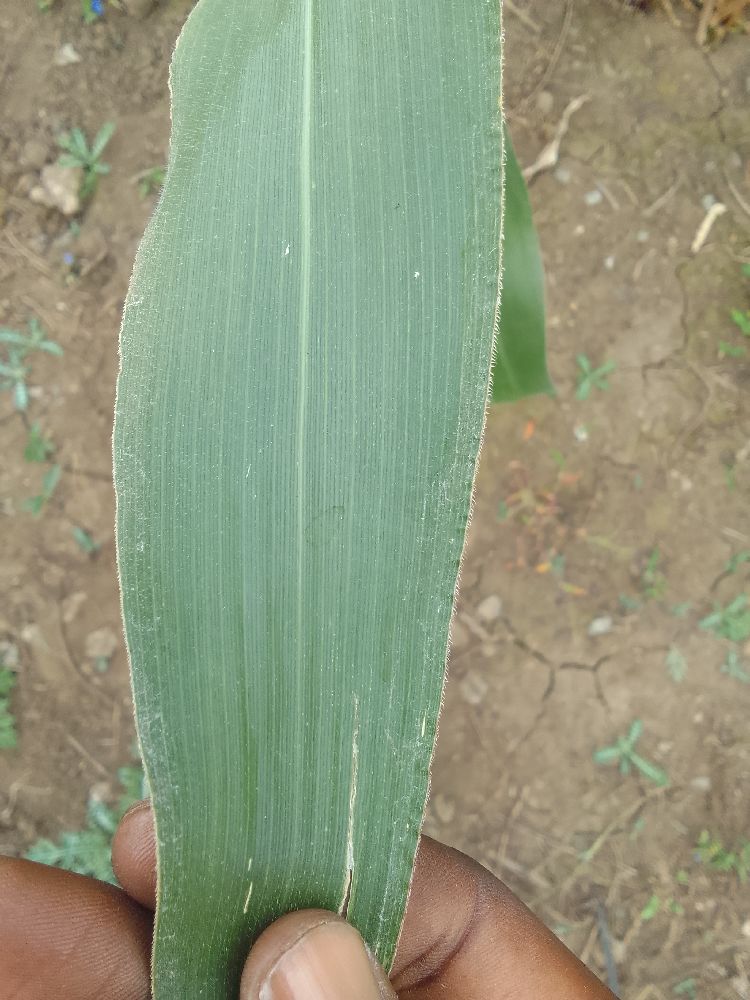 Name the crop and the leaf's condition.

maize, healthy
